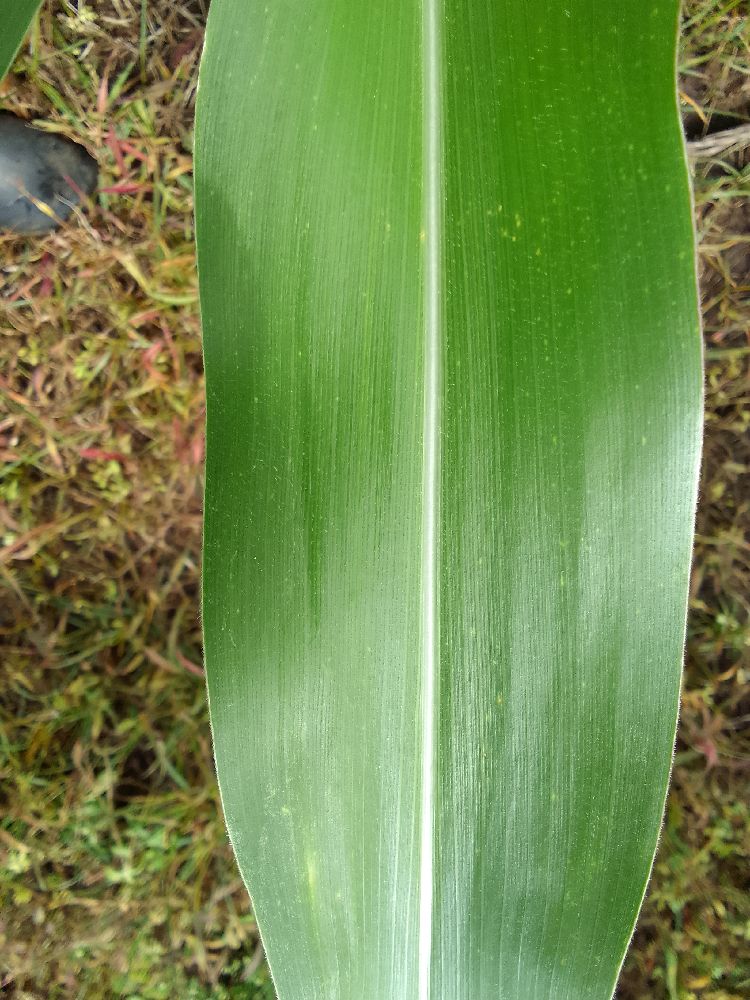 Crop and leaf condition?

maize, healthy
